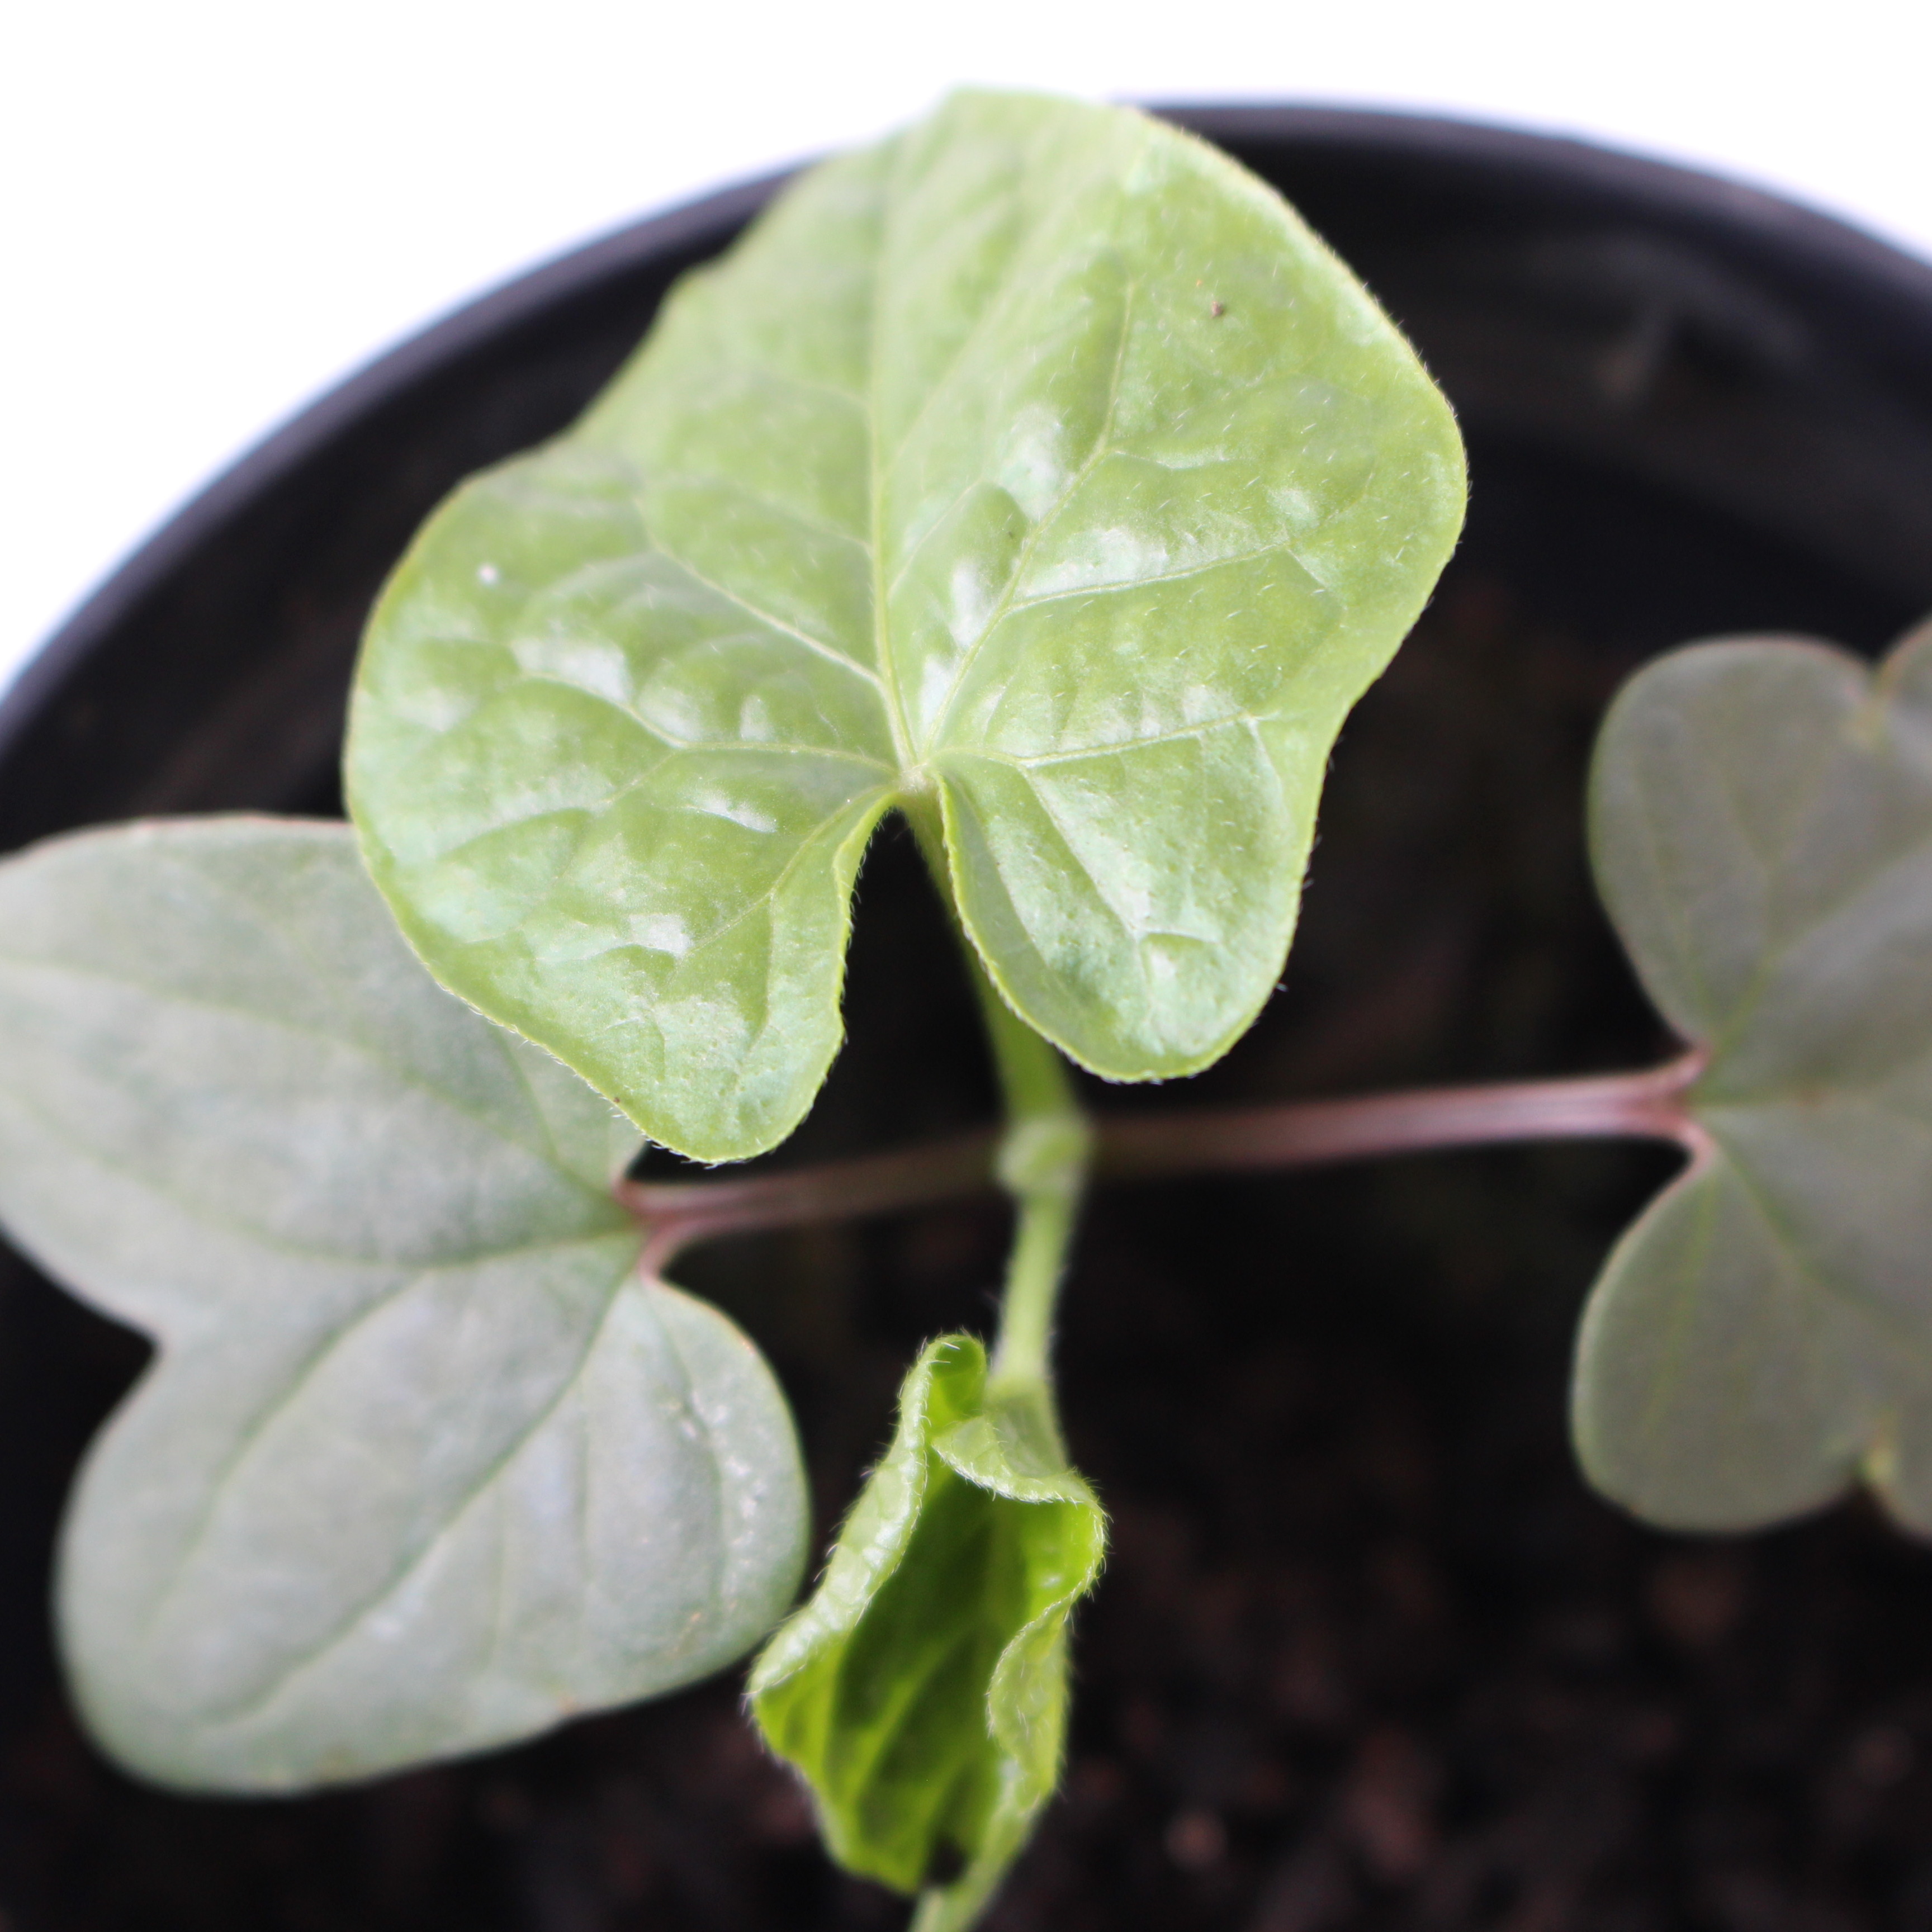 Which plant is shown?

Convolvulus arvensis
